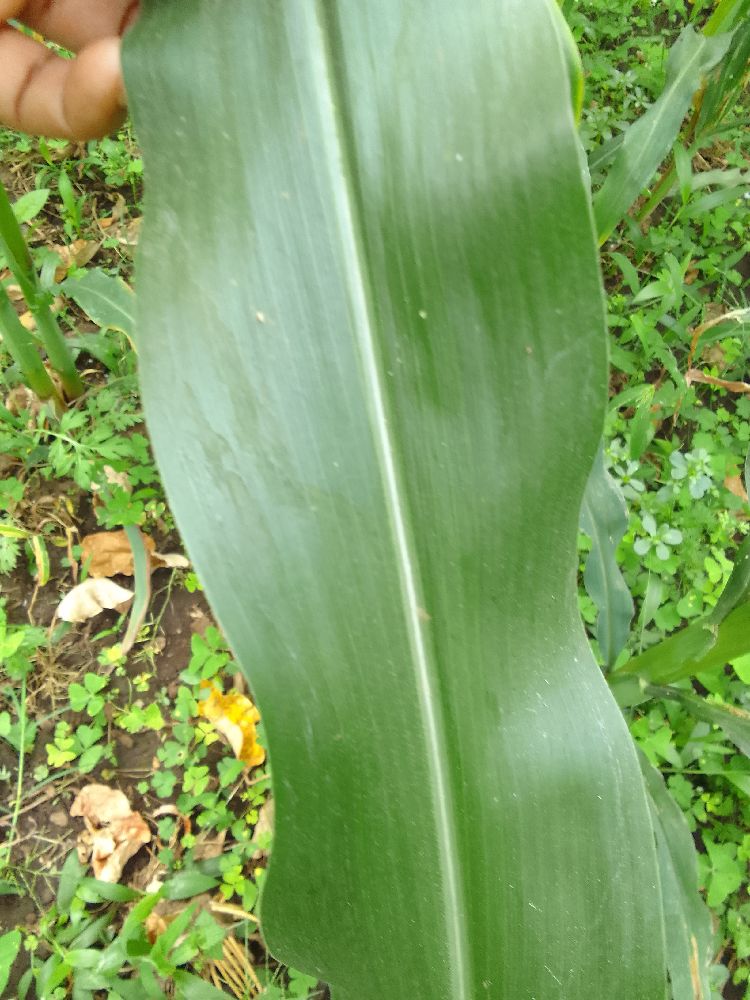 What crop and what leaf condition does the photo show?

maize, healthy
